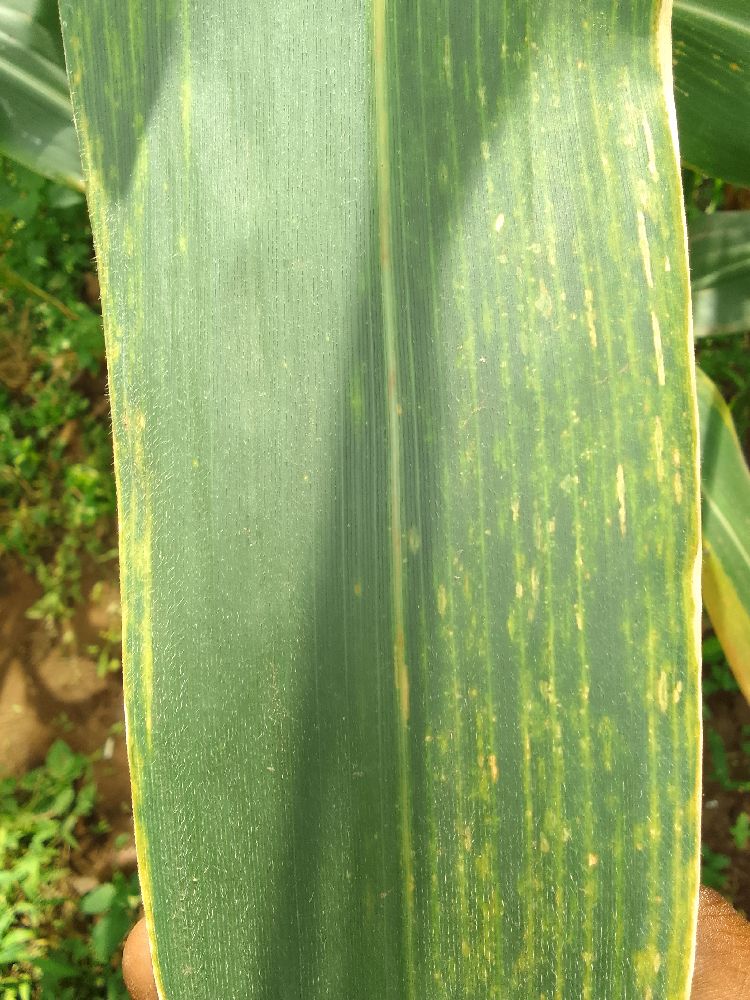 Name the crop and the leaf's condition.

maize, maize lethal necrosis
